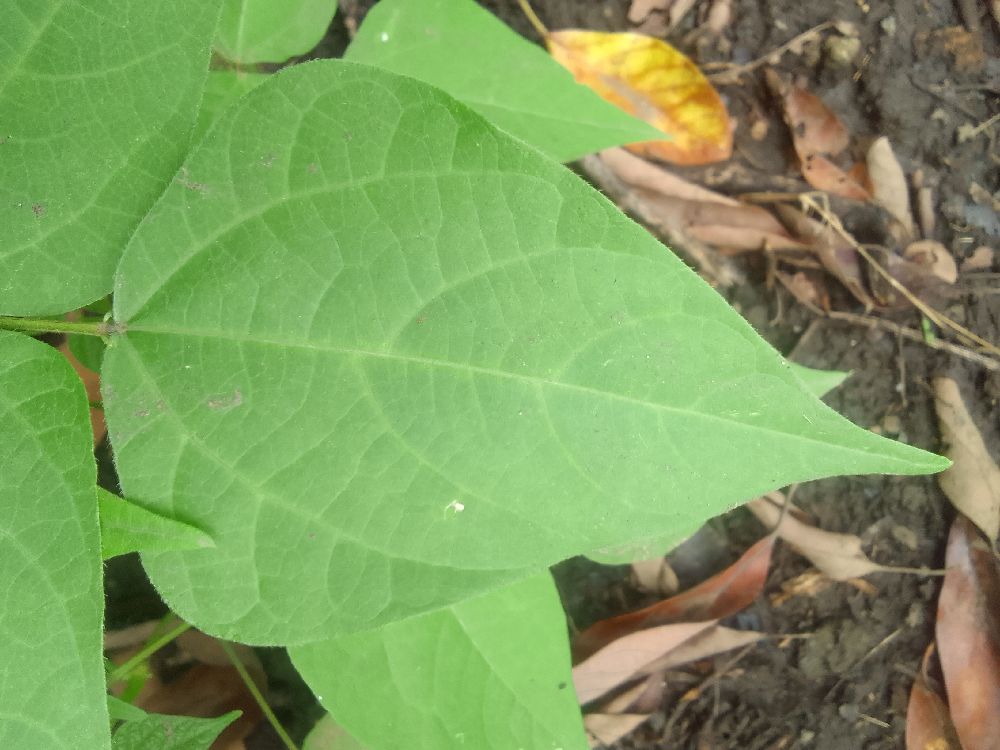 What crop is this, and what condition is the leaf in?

common bean, healthy
